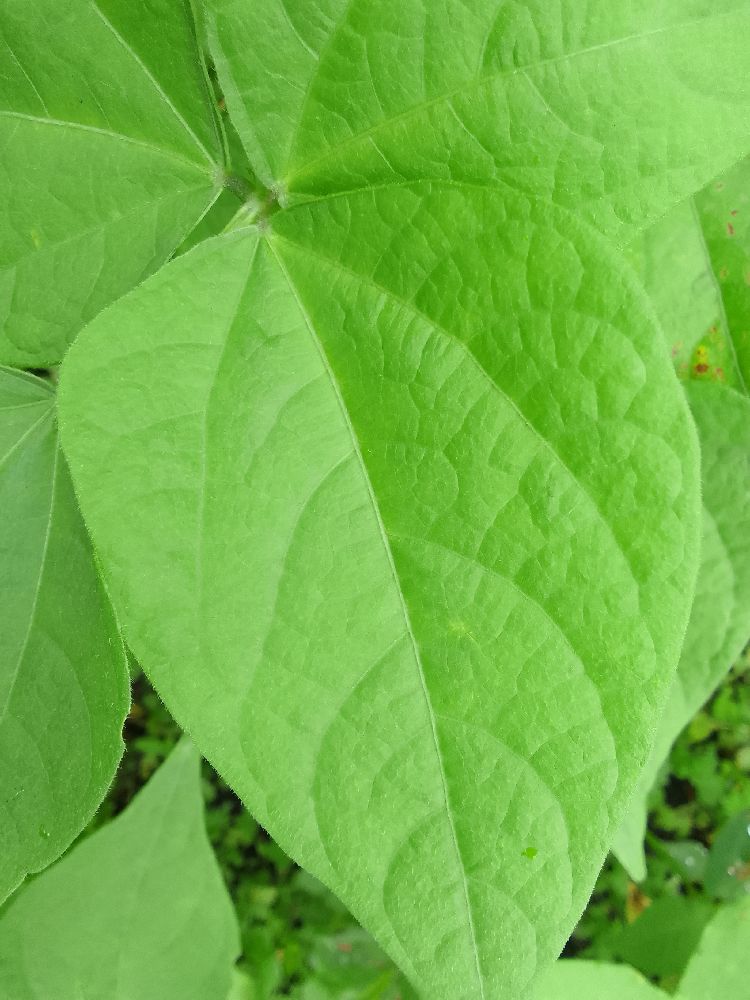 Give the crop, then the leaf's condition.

maize, healthy
